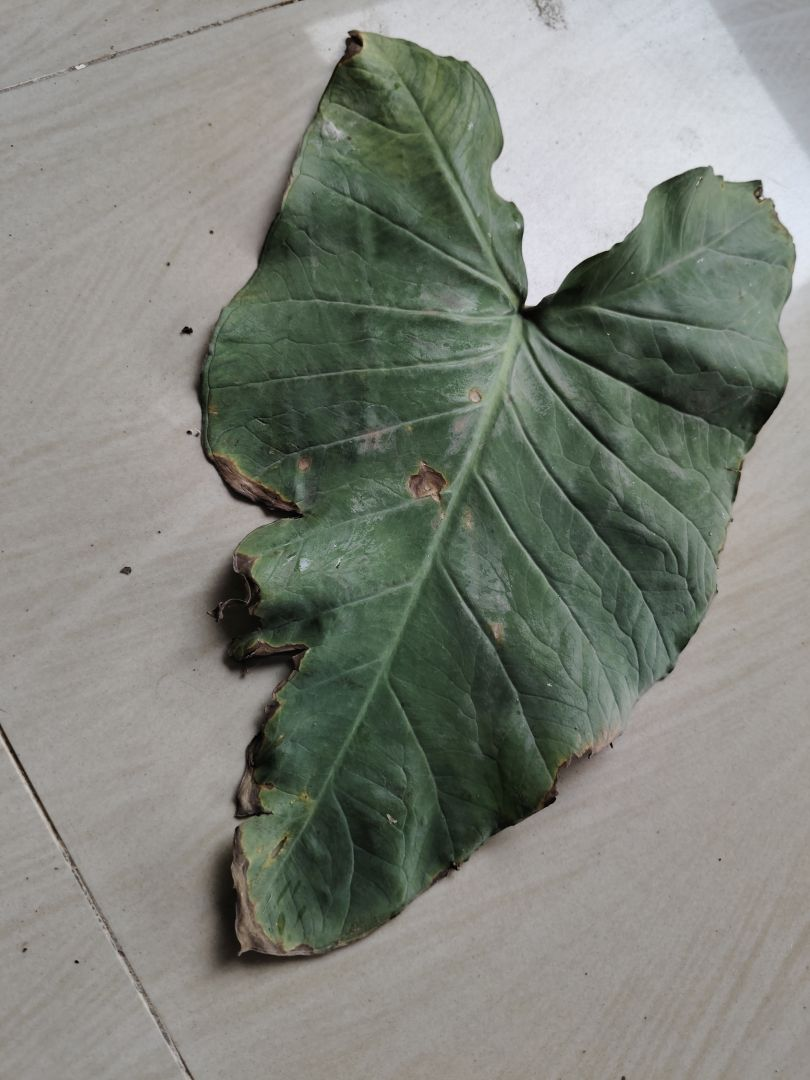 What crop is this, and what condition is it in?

taro, leaf blight
